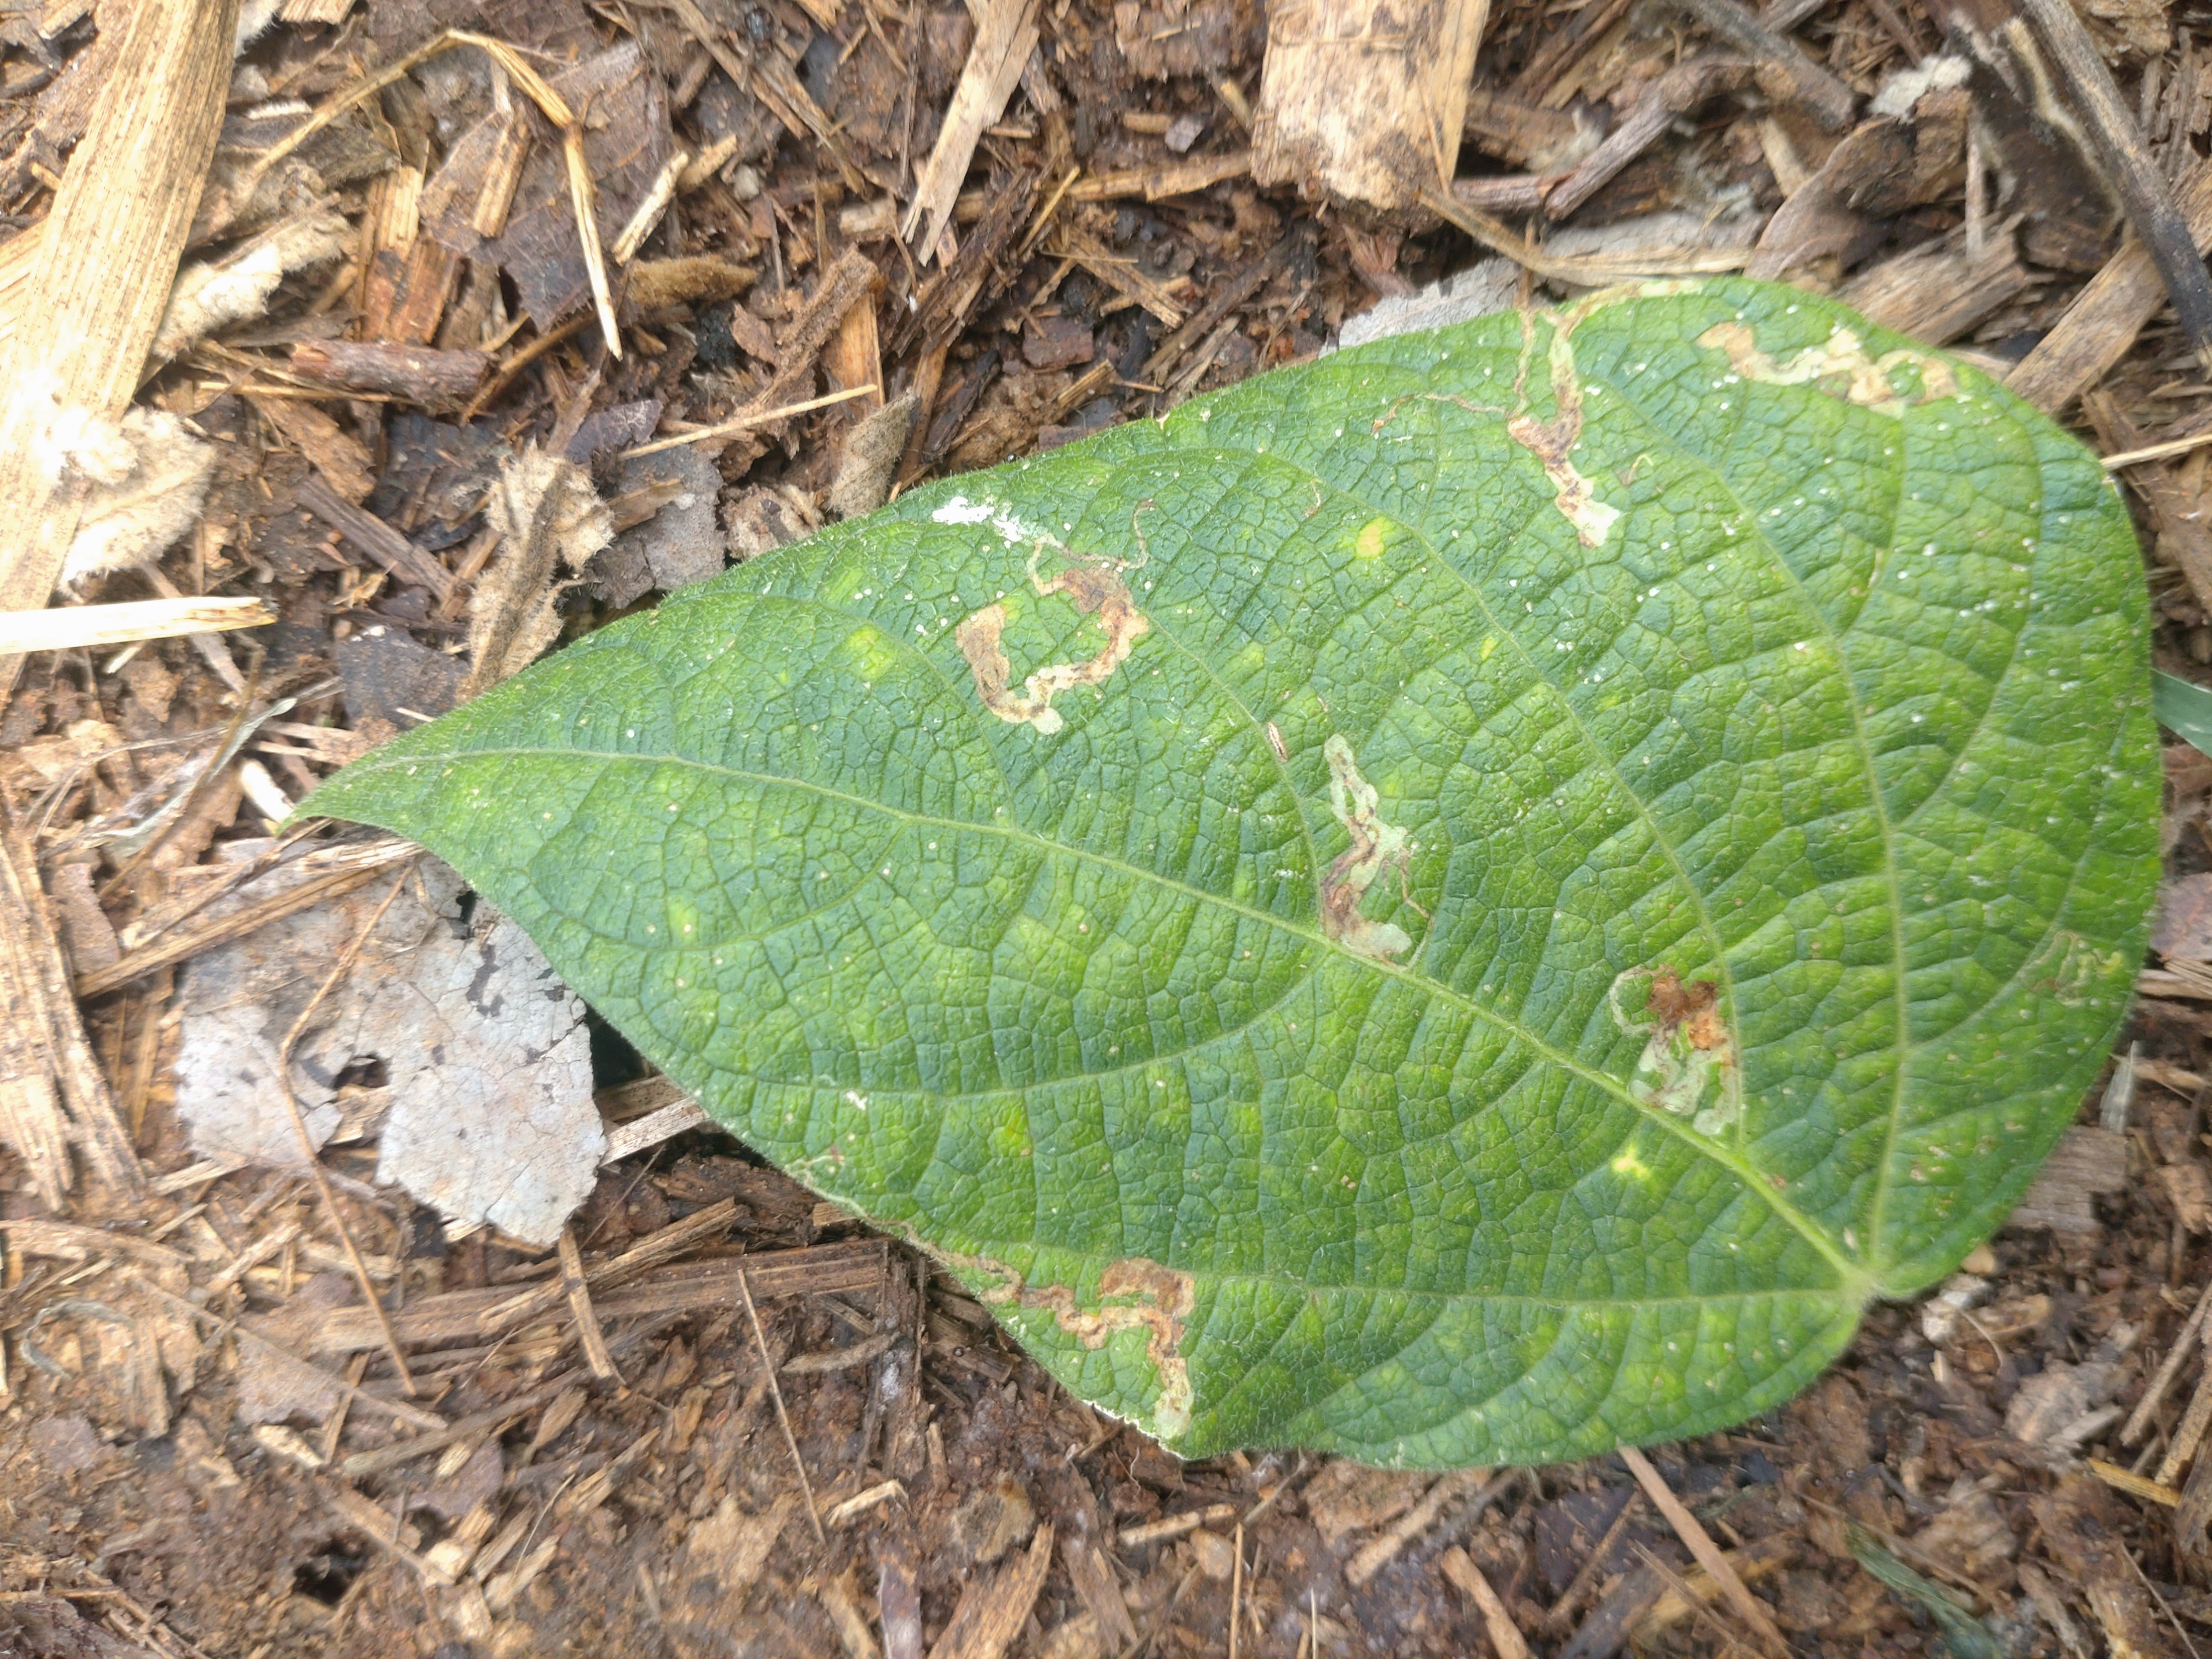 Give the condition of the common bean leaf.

anthracnose
